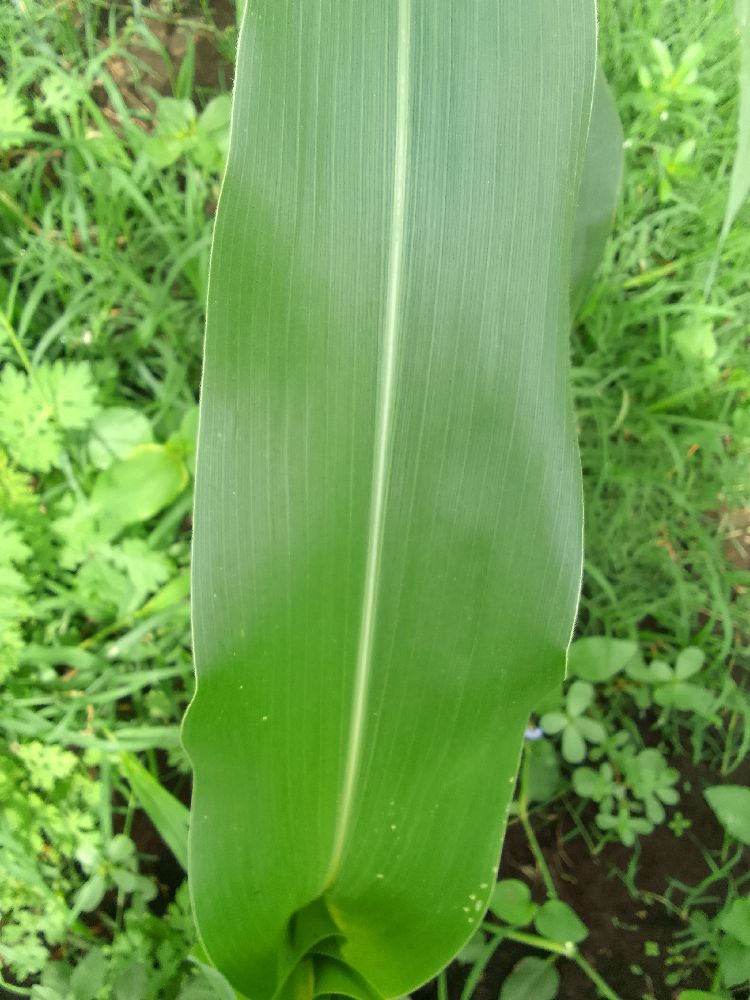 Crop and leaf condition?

maize, healthy
